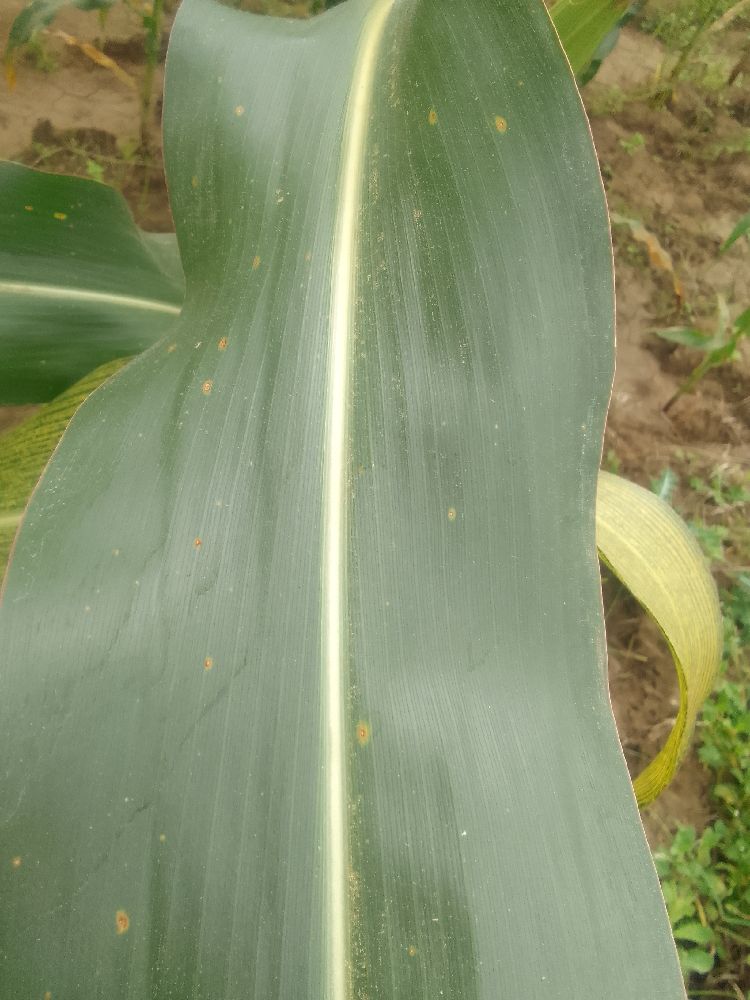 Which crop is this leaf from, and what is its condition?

maize, healthy
